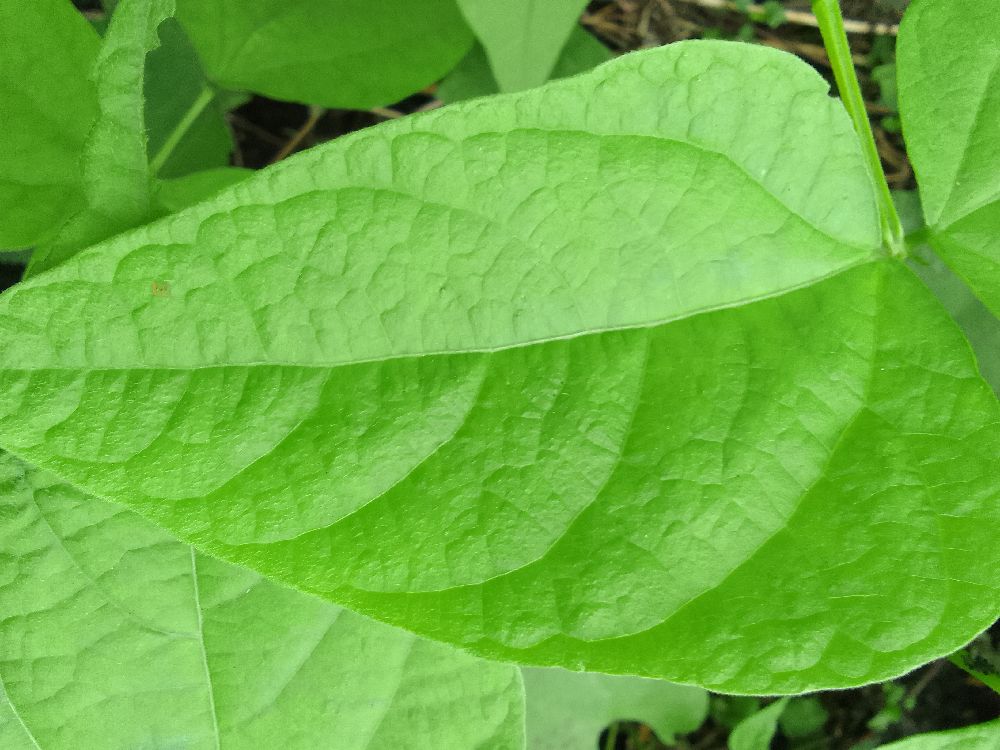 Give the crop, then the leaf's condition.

common bean, healthy
